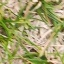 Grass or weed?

grass
